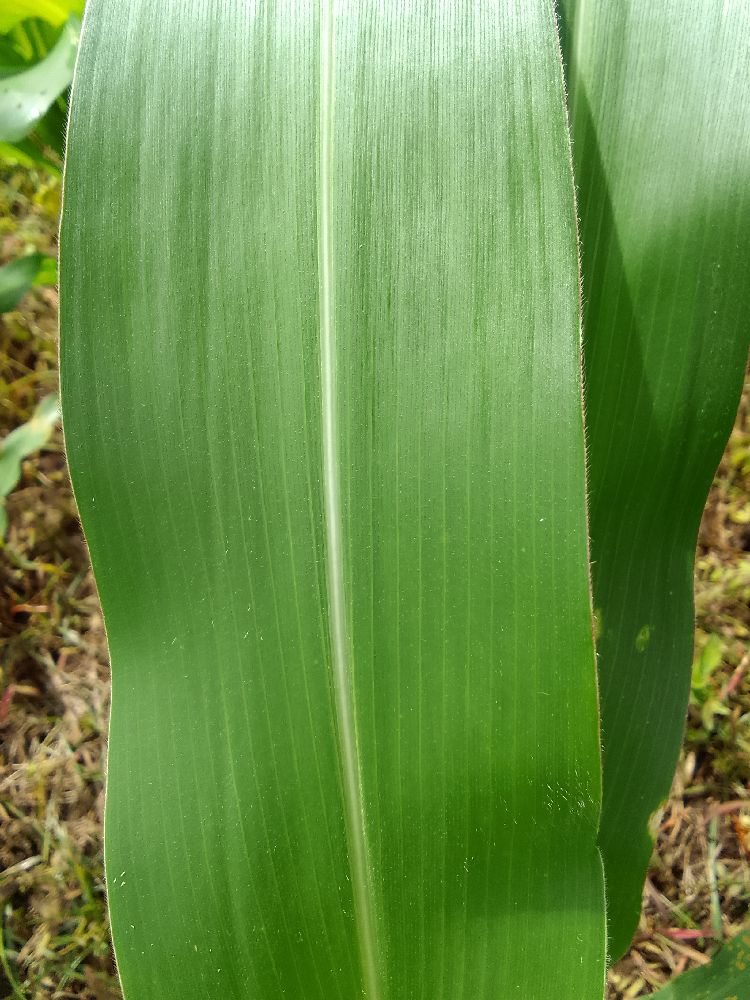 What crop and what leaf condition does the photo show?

maize, healthy
